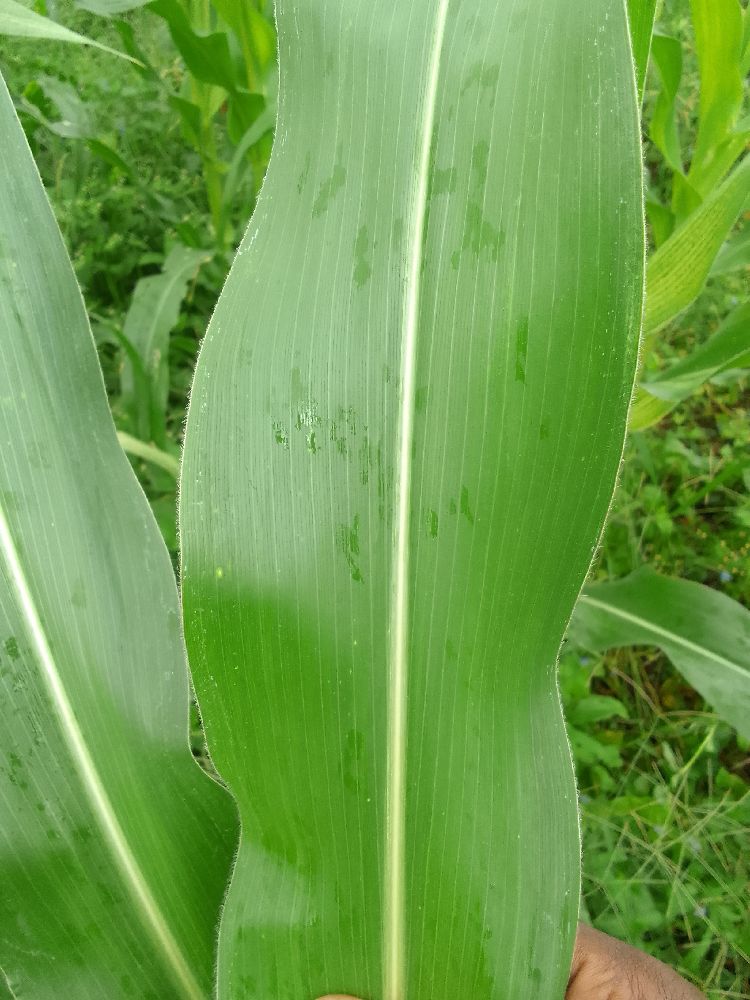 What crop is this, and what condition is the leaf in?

maize, healthy
